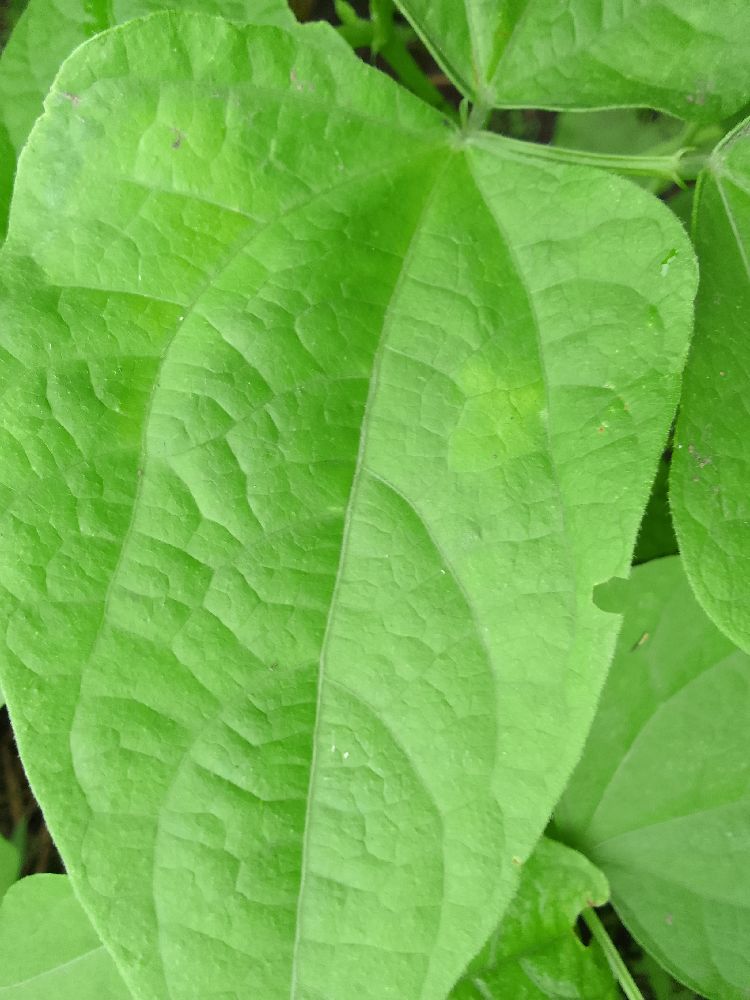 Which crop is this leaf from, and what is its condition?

common bean, healthy
